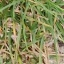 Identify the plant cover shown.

grass
